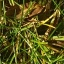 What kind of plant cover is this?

grass
